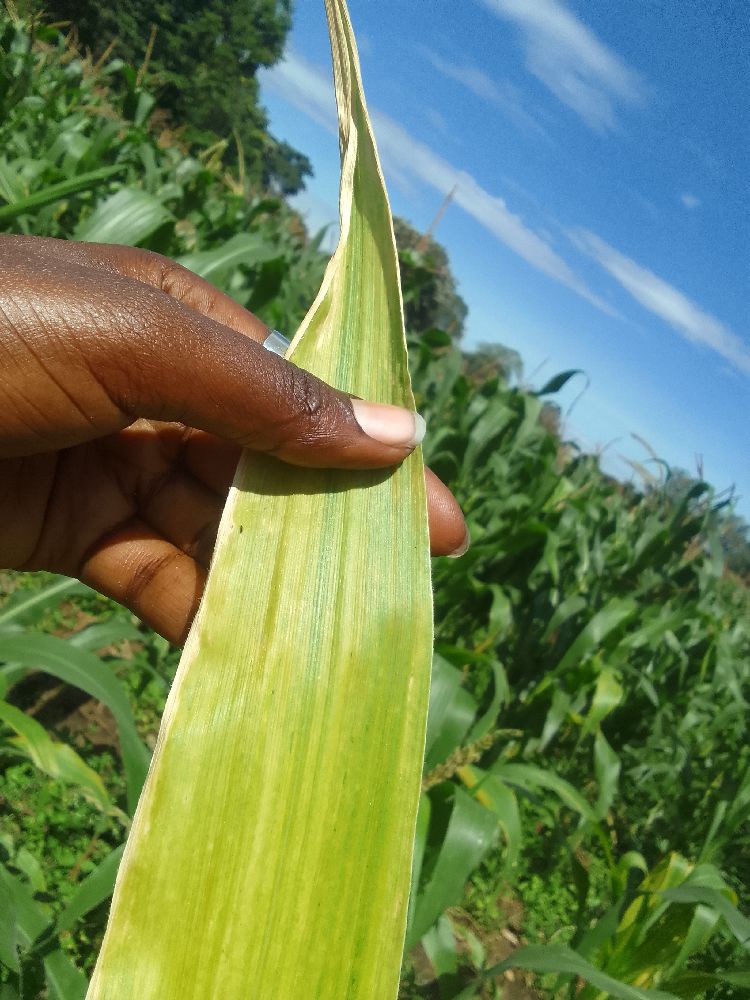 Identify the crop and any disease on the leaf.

maize, maize lethal necrosis
